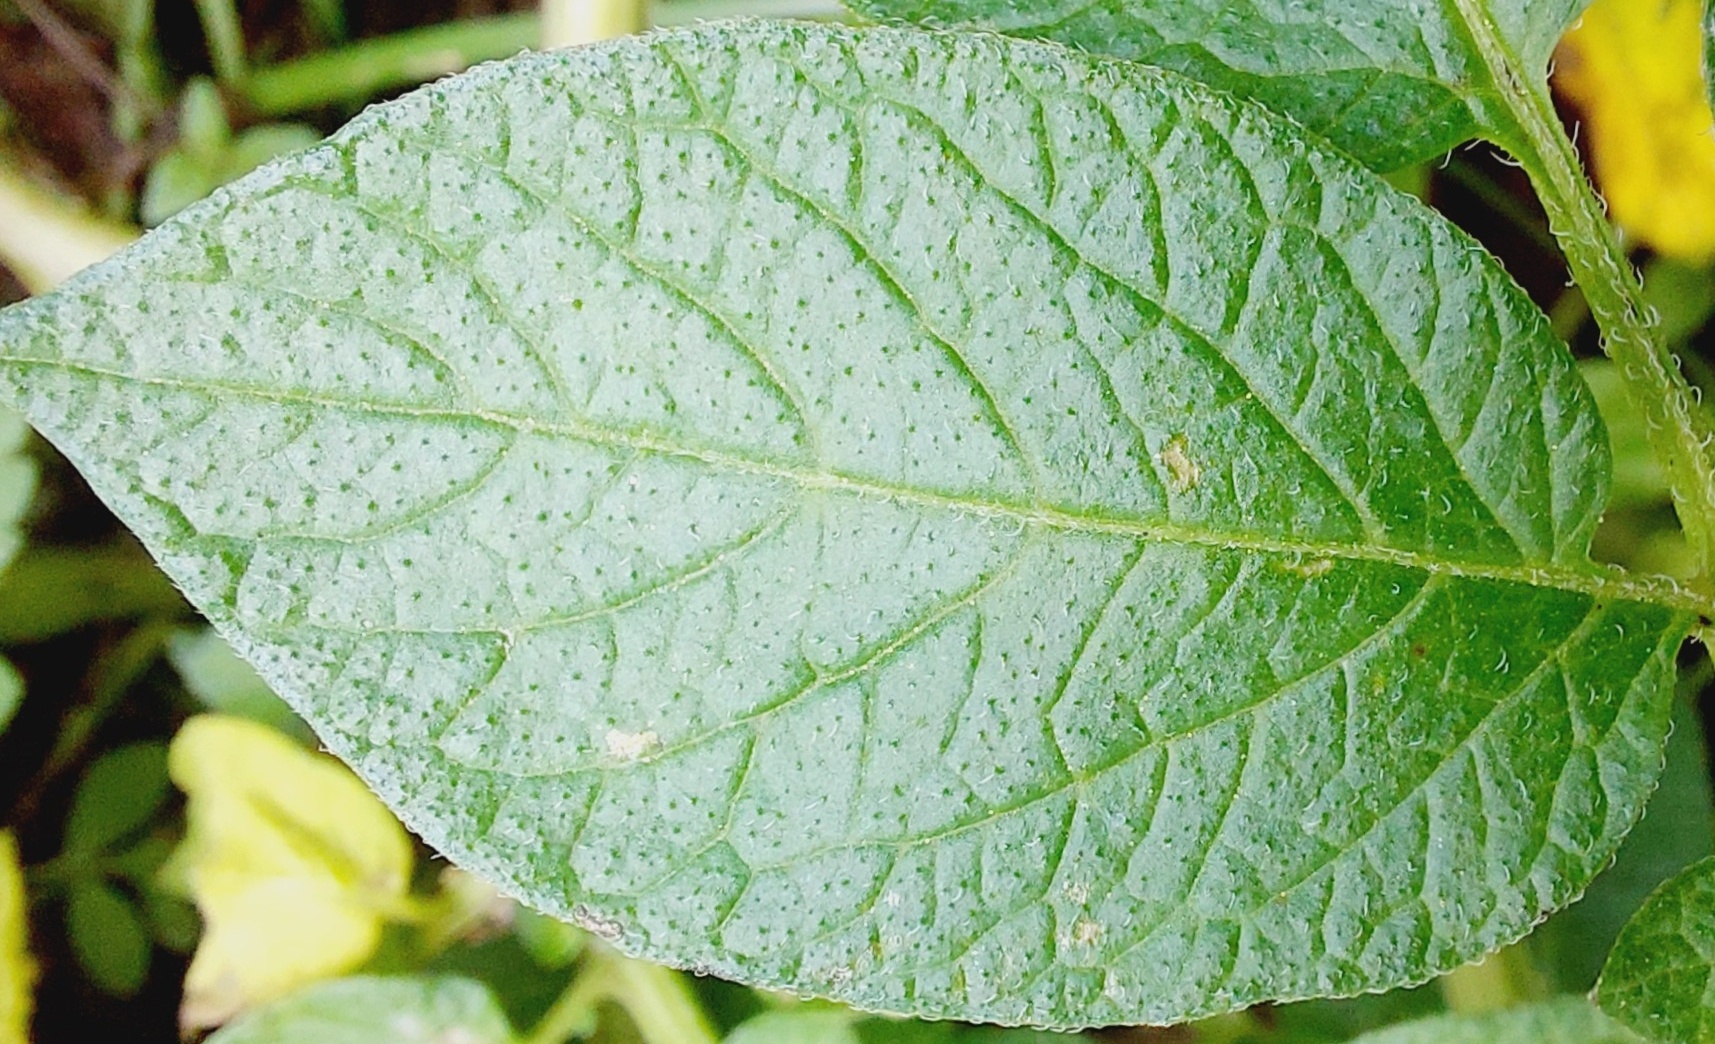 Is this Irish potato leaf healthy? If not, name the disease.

healthy
